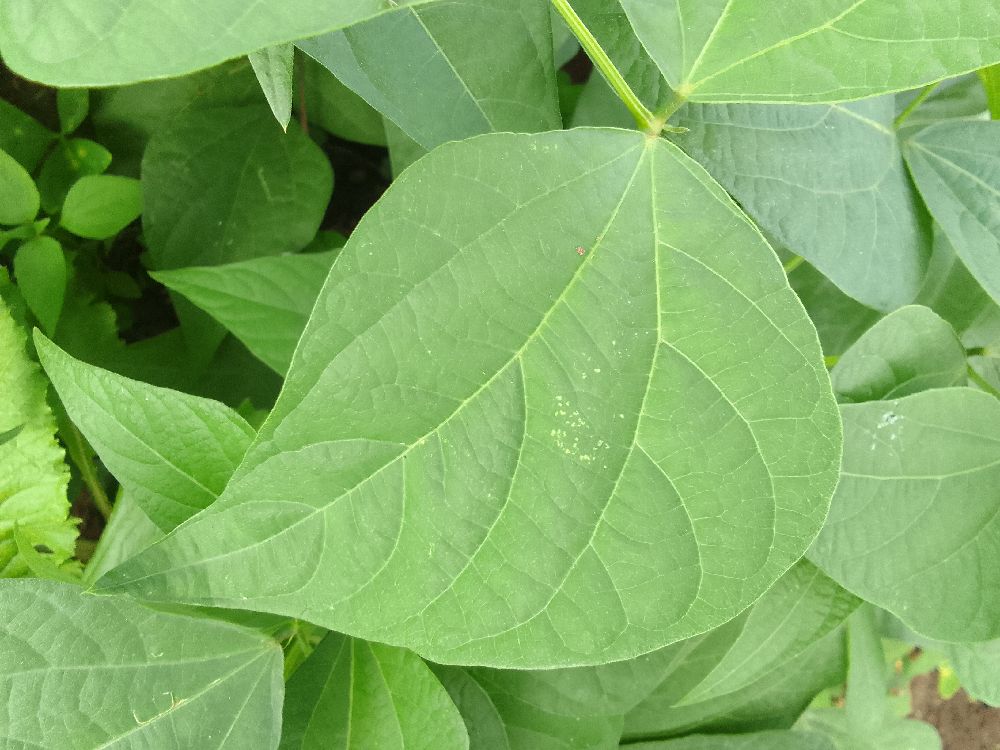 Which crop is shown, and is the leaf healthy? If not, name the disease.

common bean, healthy
